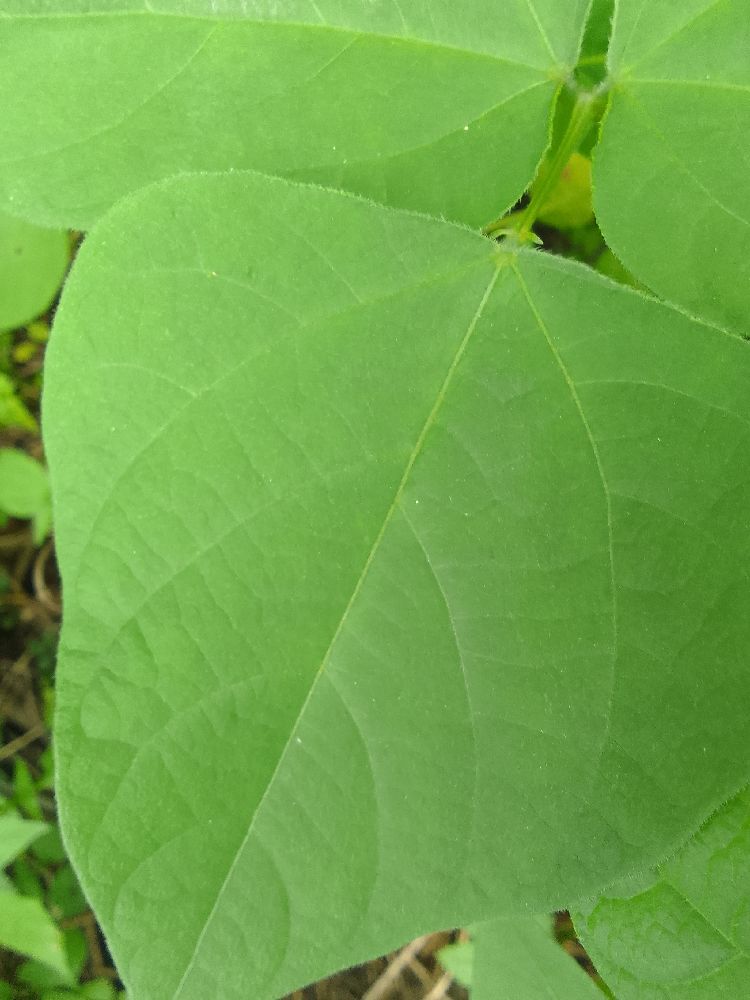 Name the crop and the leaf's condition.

common bean, healthy
